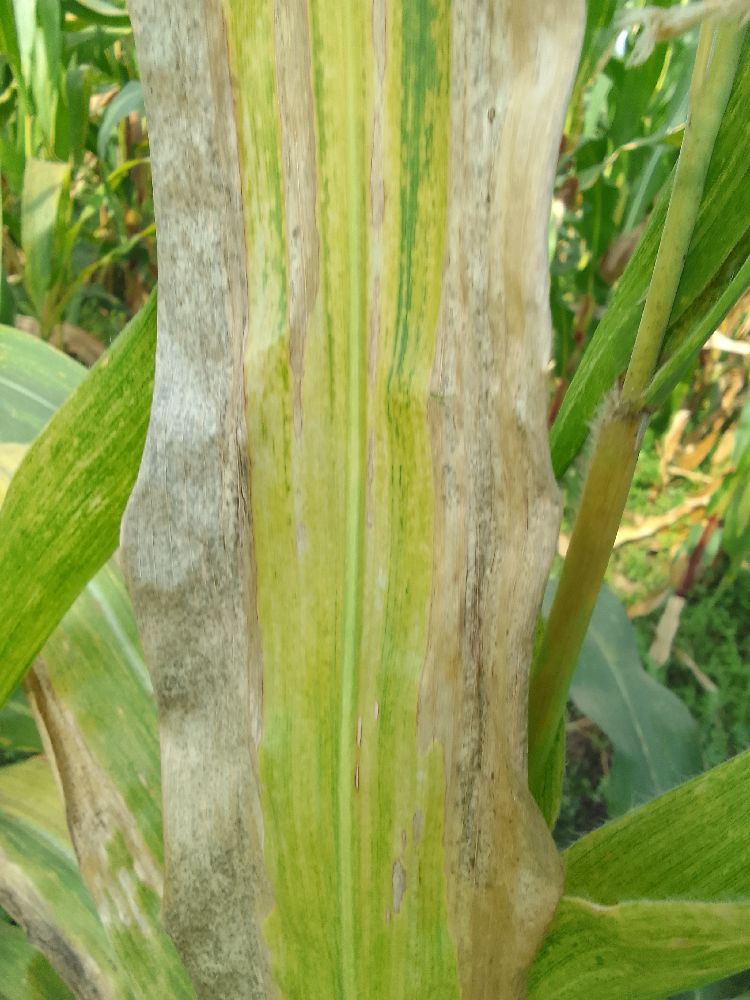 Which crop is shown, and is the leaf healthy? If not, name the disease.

maize, maize lethal necrosis
